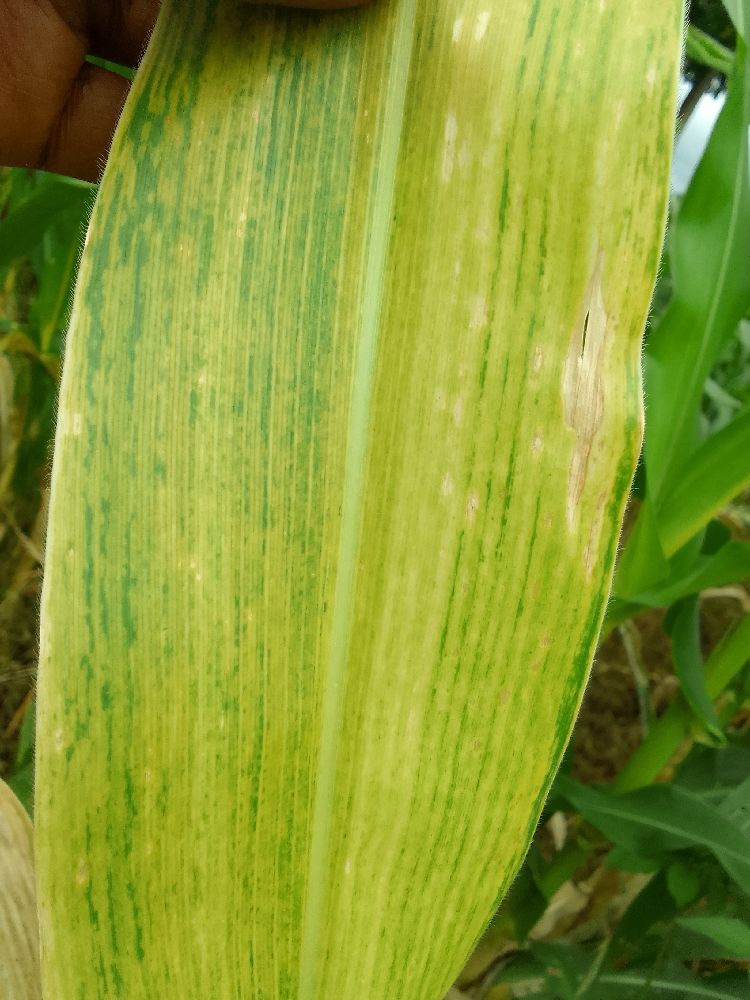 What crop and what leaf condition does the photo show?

maize, maize lethal necrosis
